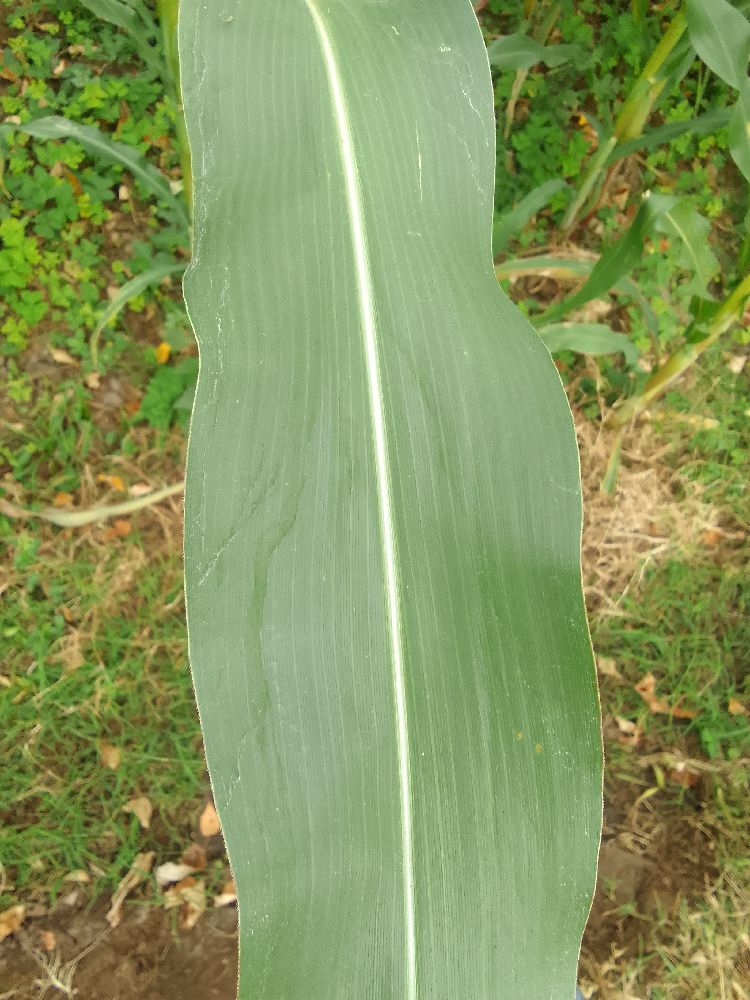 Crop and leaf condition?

maize, healthy
